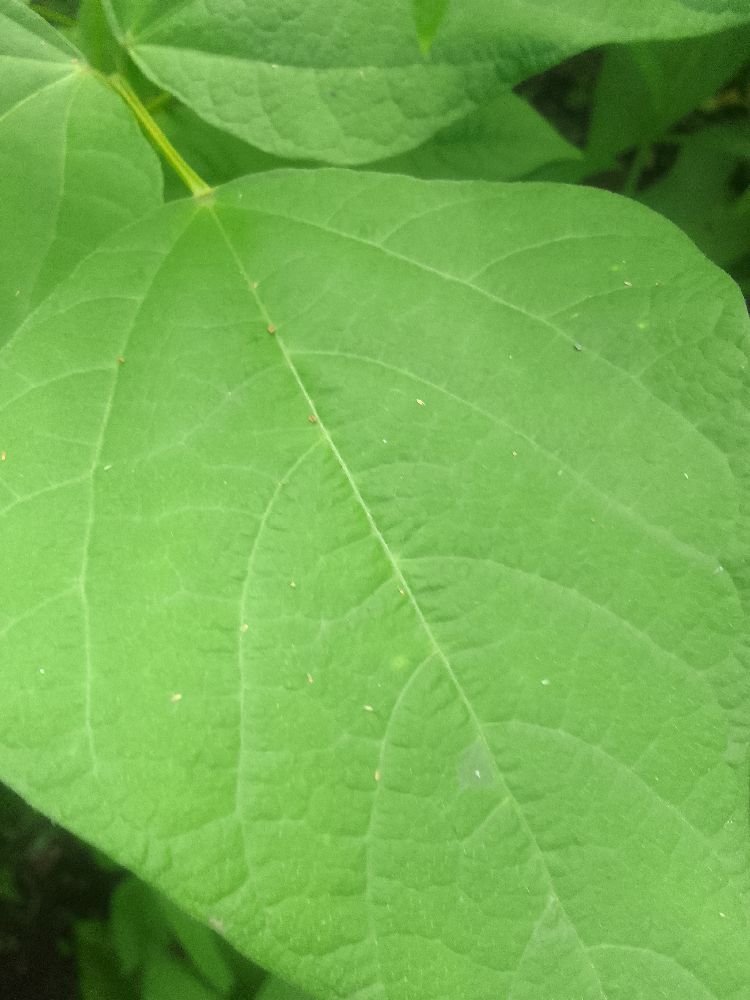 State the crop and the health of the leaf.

common bean, healthy
